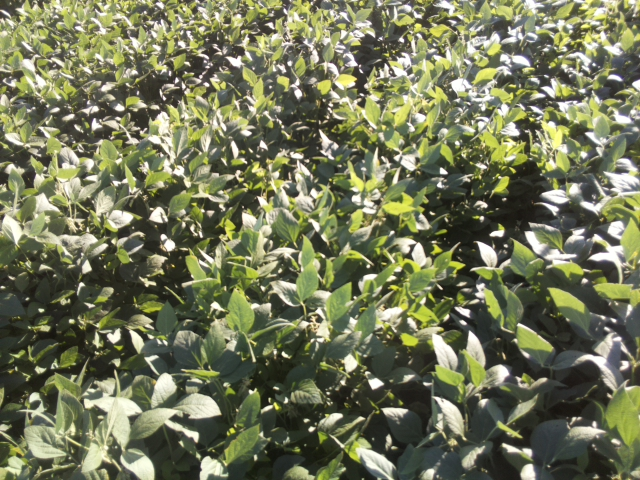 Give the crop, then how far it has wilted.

soybean, leaflets folding inward at secondary pulvinus with no turgor loss in leaflets or petioles
